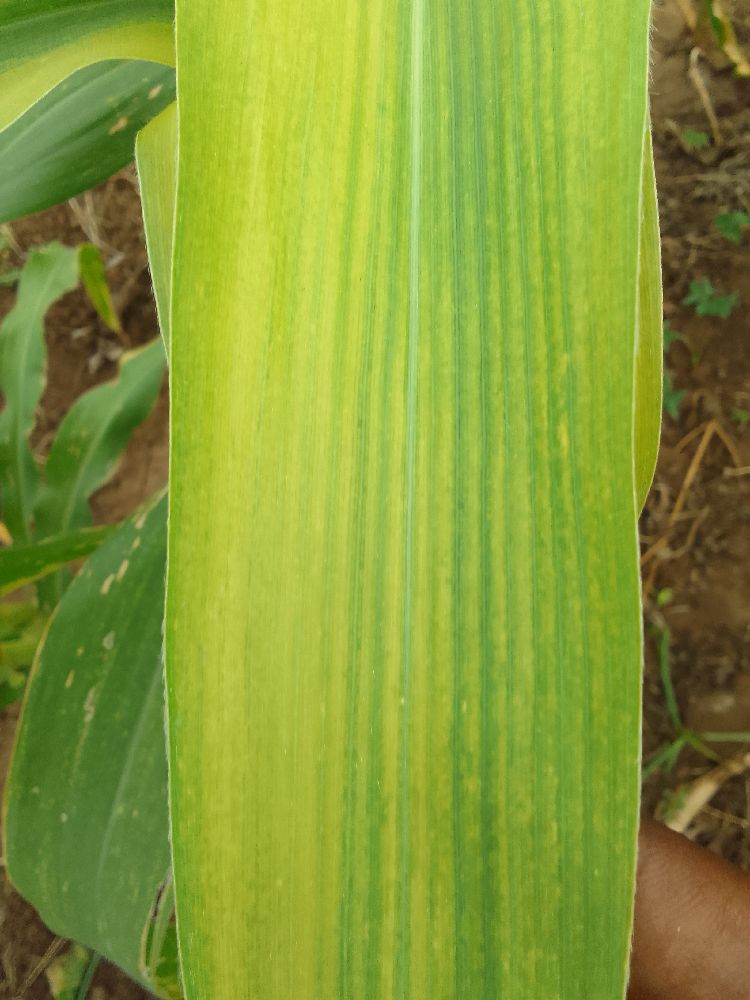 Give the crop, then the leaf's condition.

maize, maize lethal necrosis
